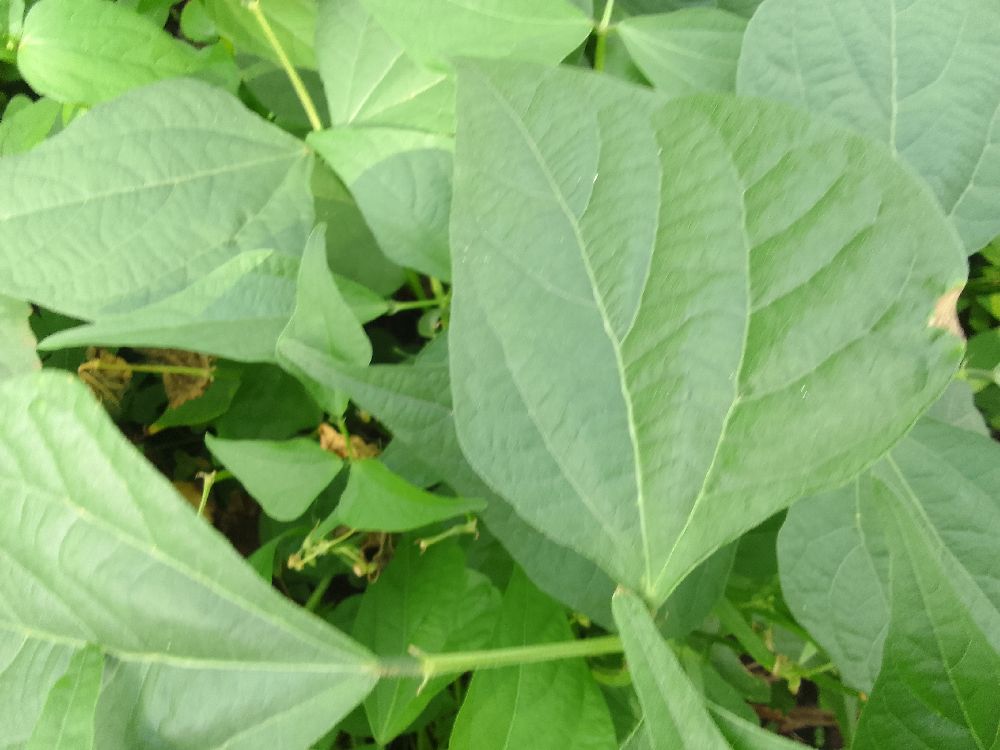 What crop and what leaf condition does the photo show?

common bean, healthy
